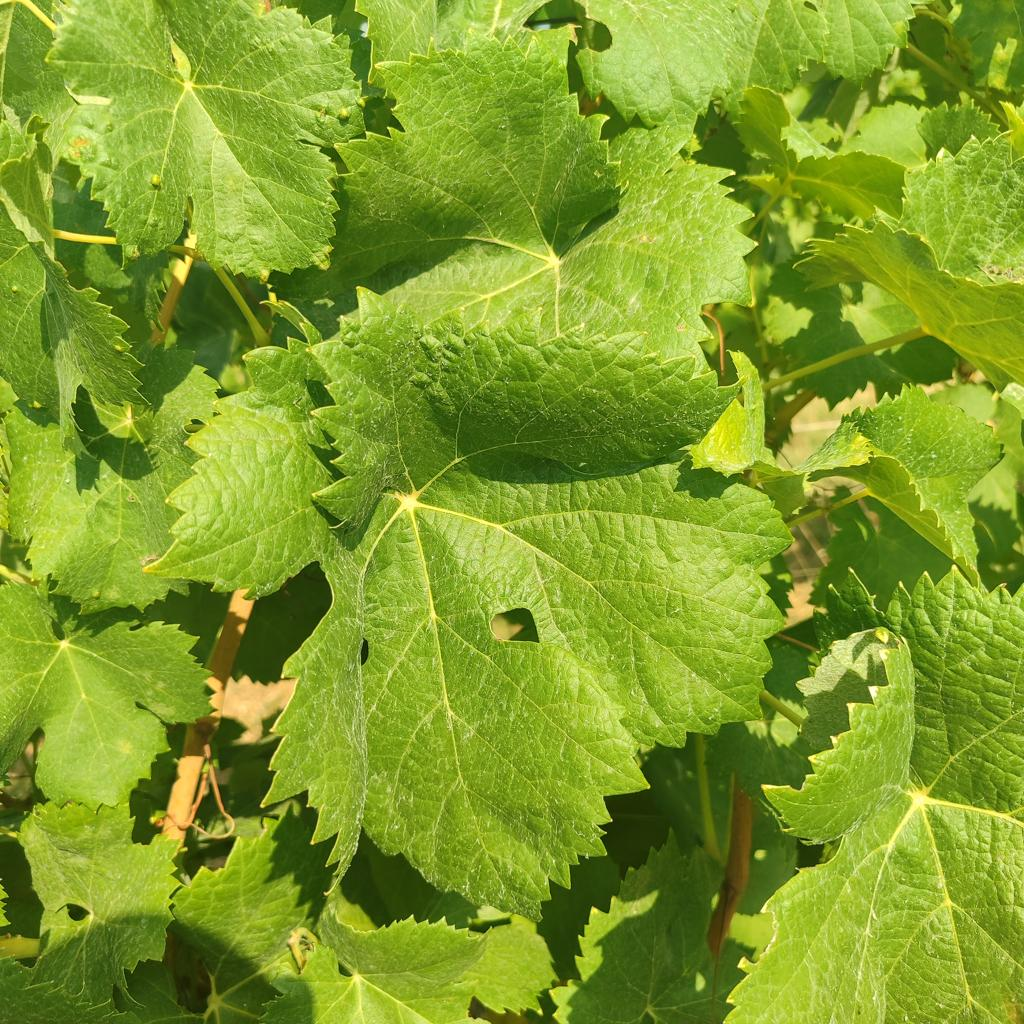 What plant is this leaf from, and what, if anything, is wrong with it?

grapevine, healthy
